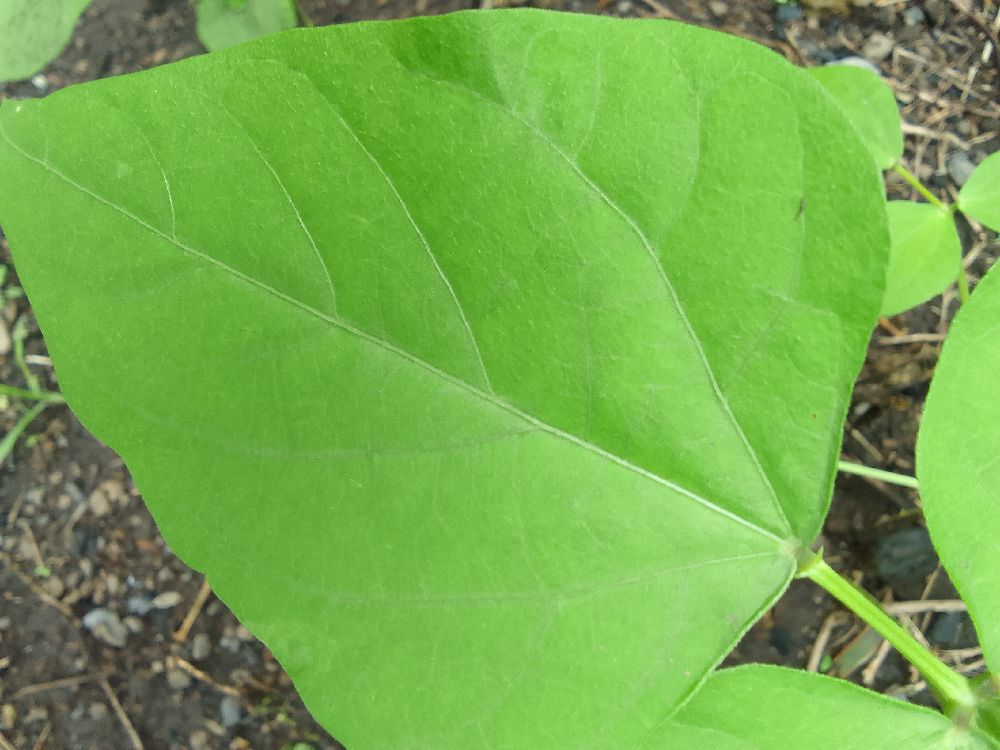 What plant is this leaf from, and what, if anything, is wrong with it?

common bean, healthy
